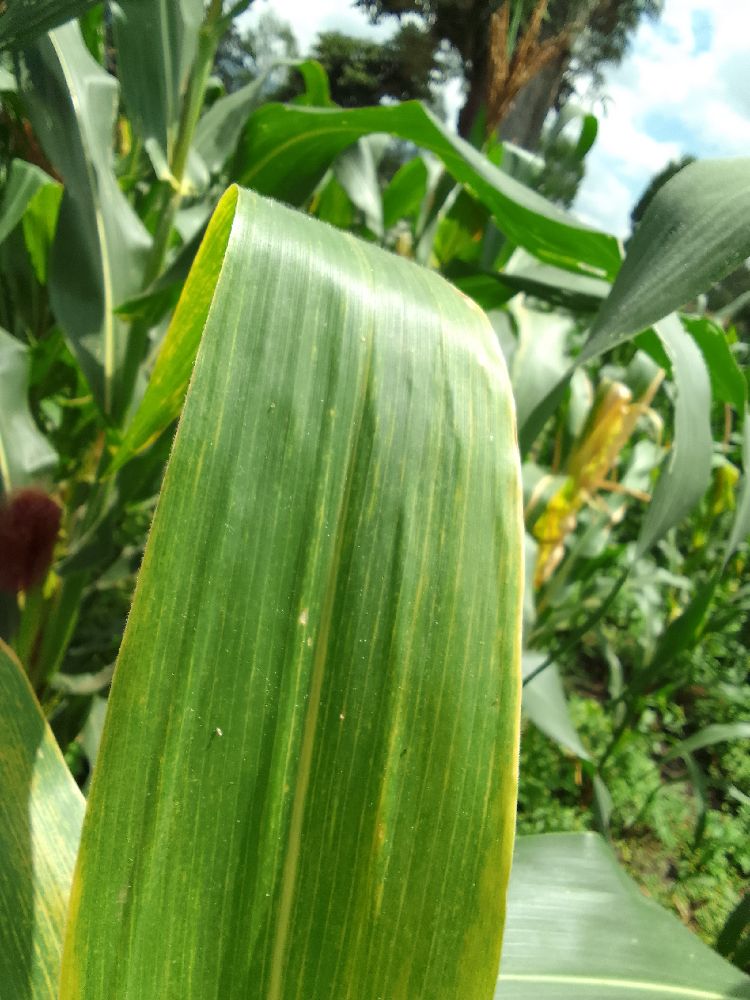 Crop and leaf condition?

maize, maize lethal necrosis
